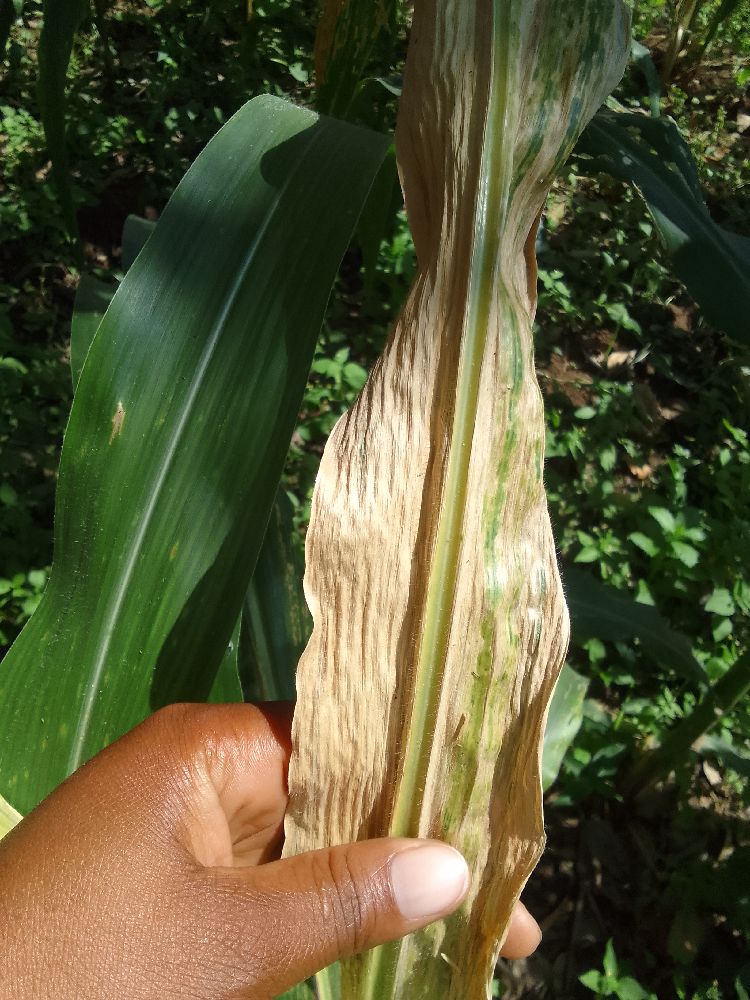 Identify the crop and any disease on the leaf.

maize, maize lethal necrosis
